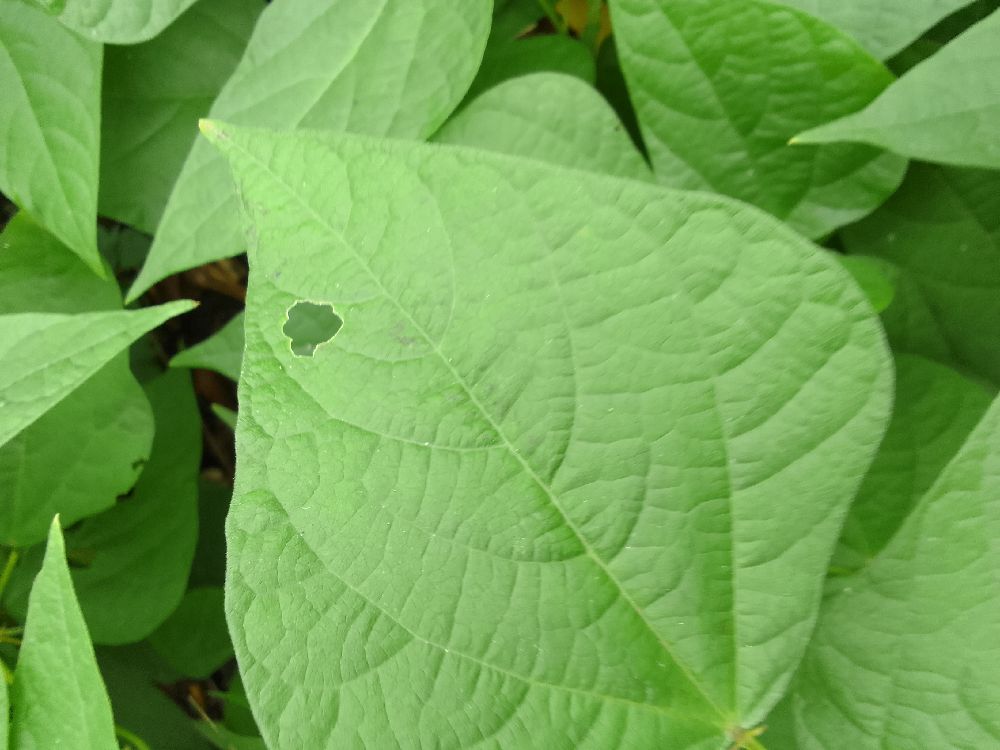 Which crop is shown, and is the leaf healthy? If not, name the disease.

common bean, healthy
